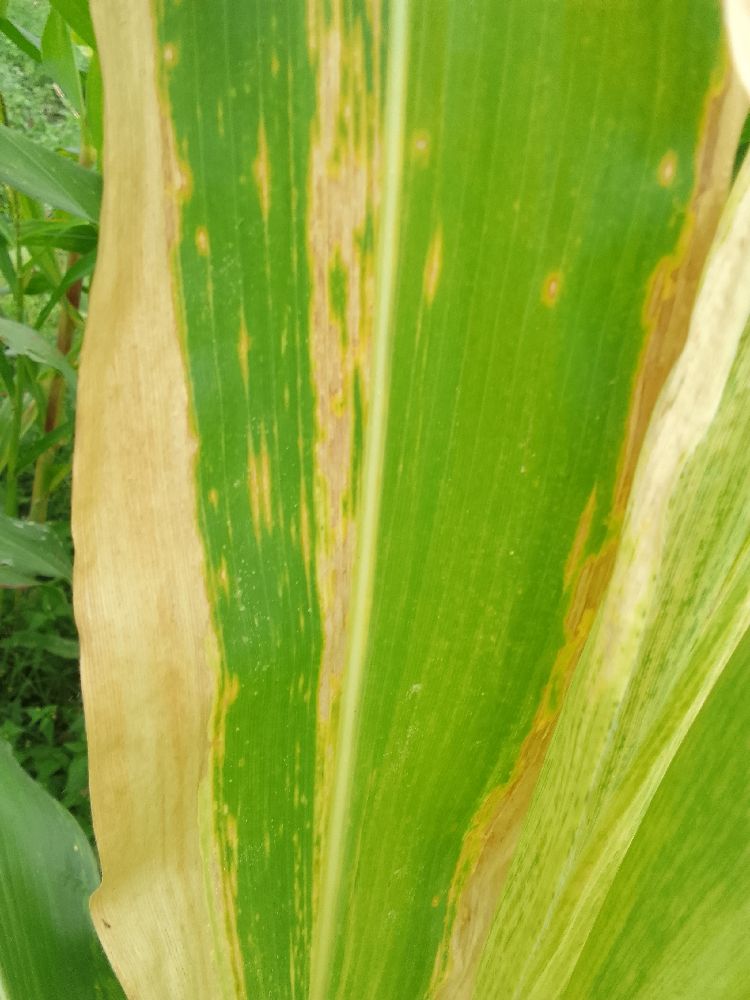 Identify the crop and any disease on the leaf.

maize, maize lethal necrosis
